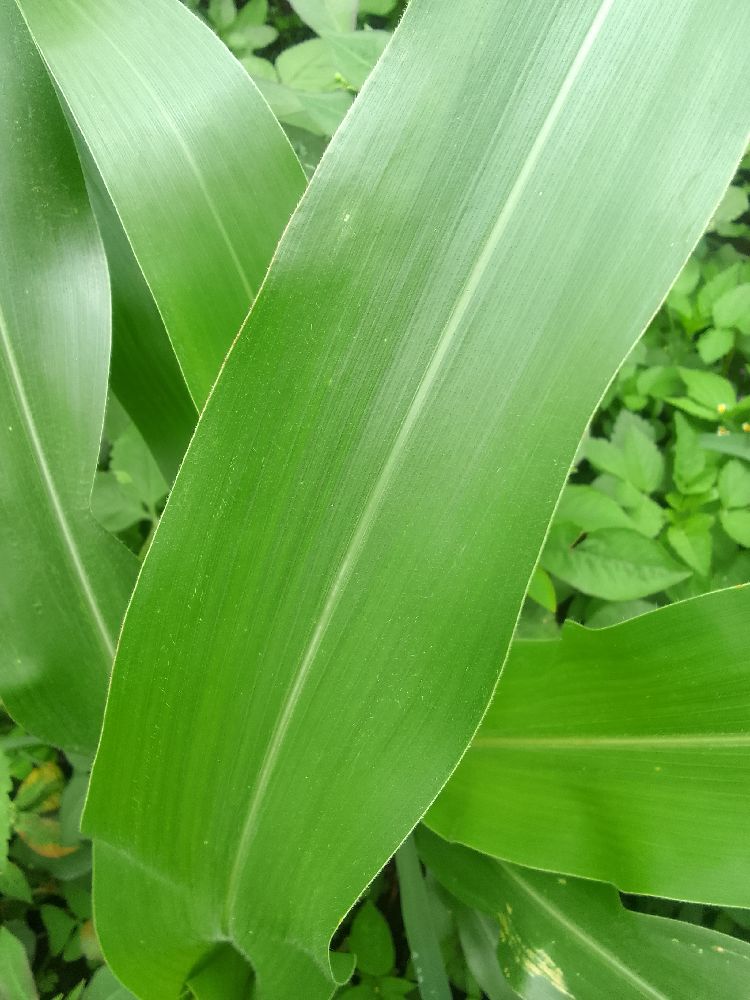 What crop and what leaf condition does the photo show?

maize, healthy
